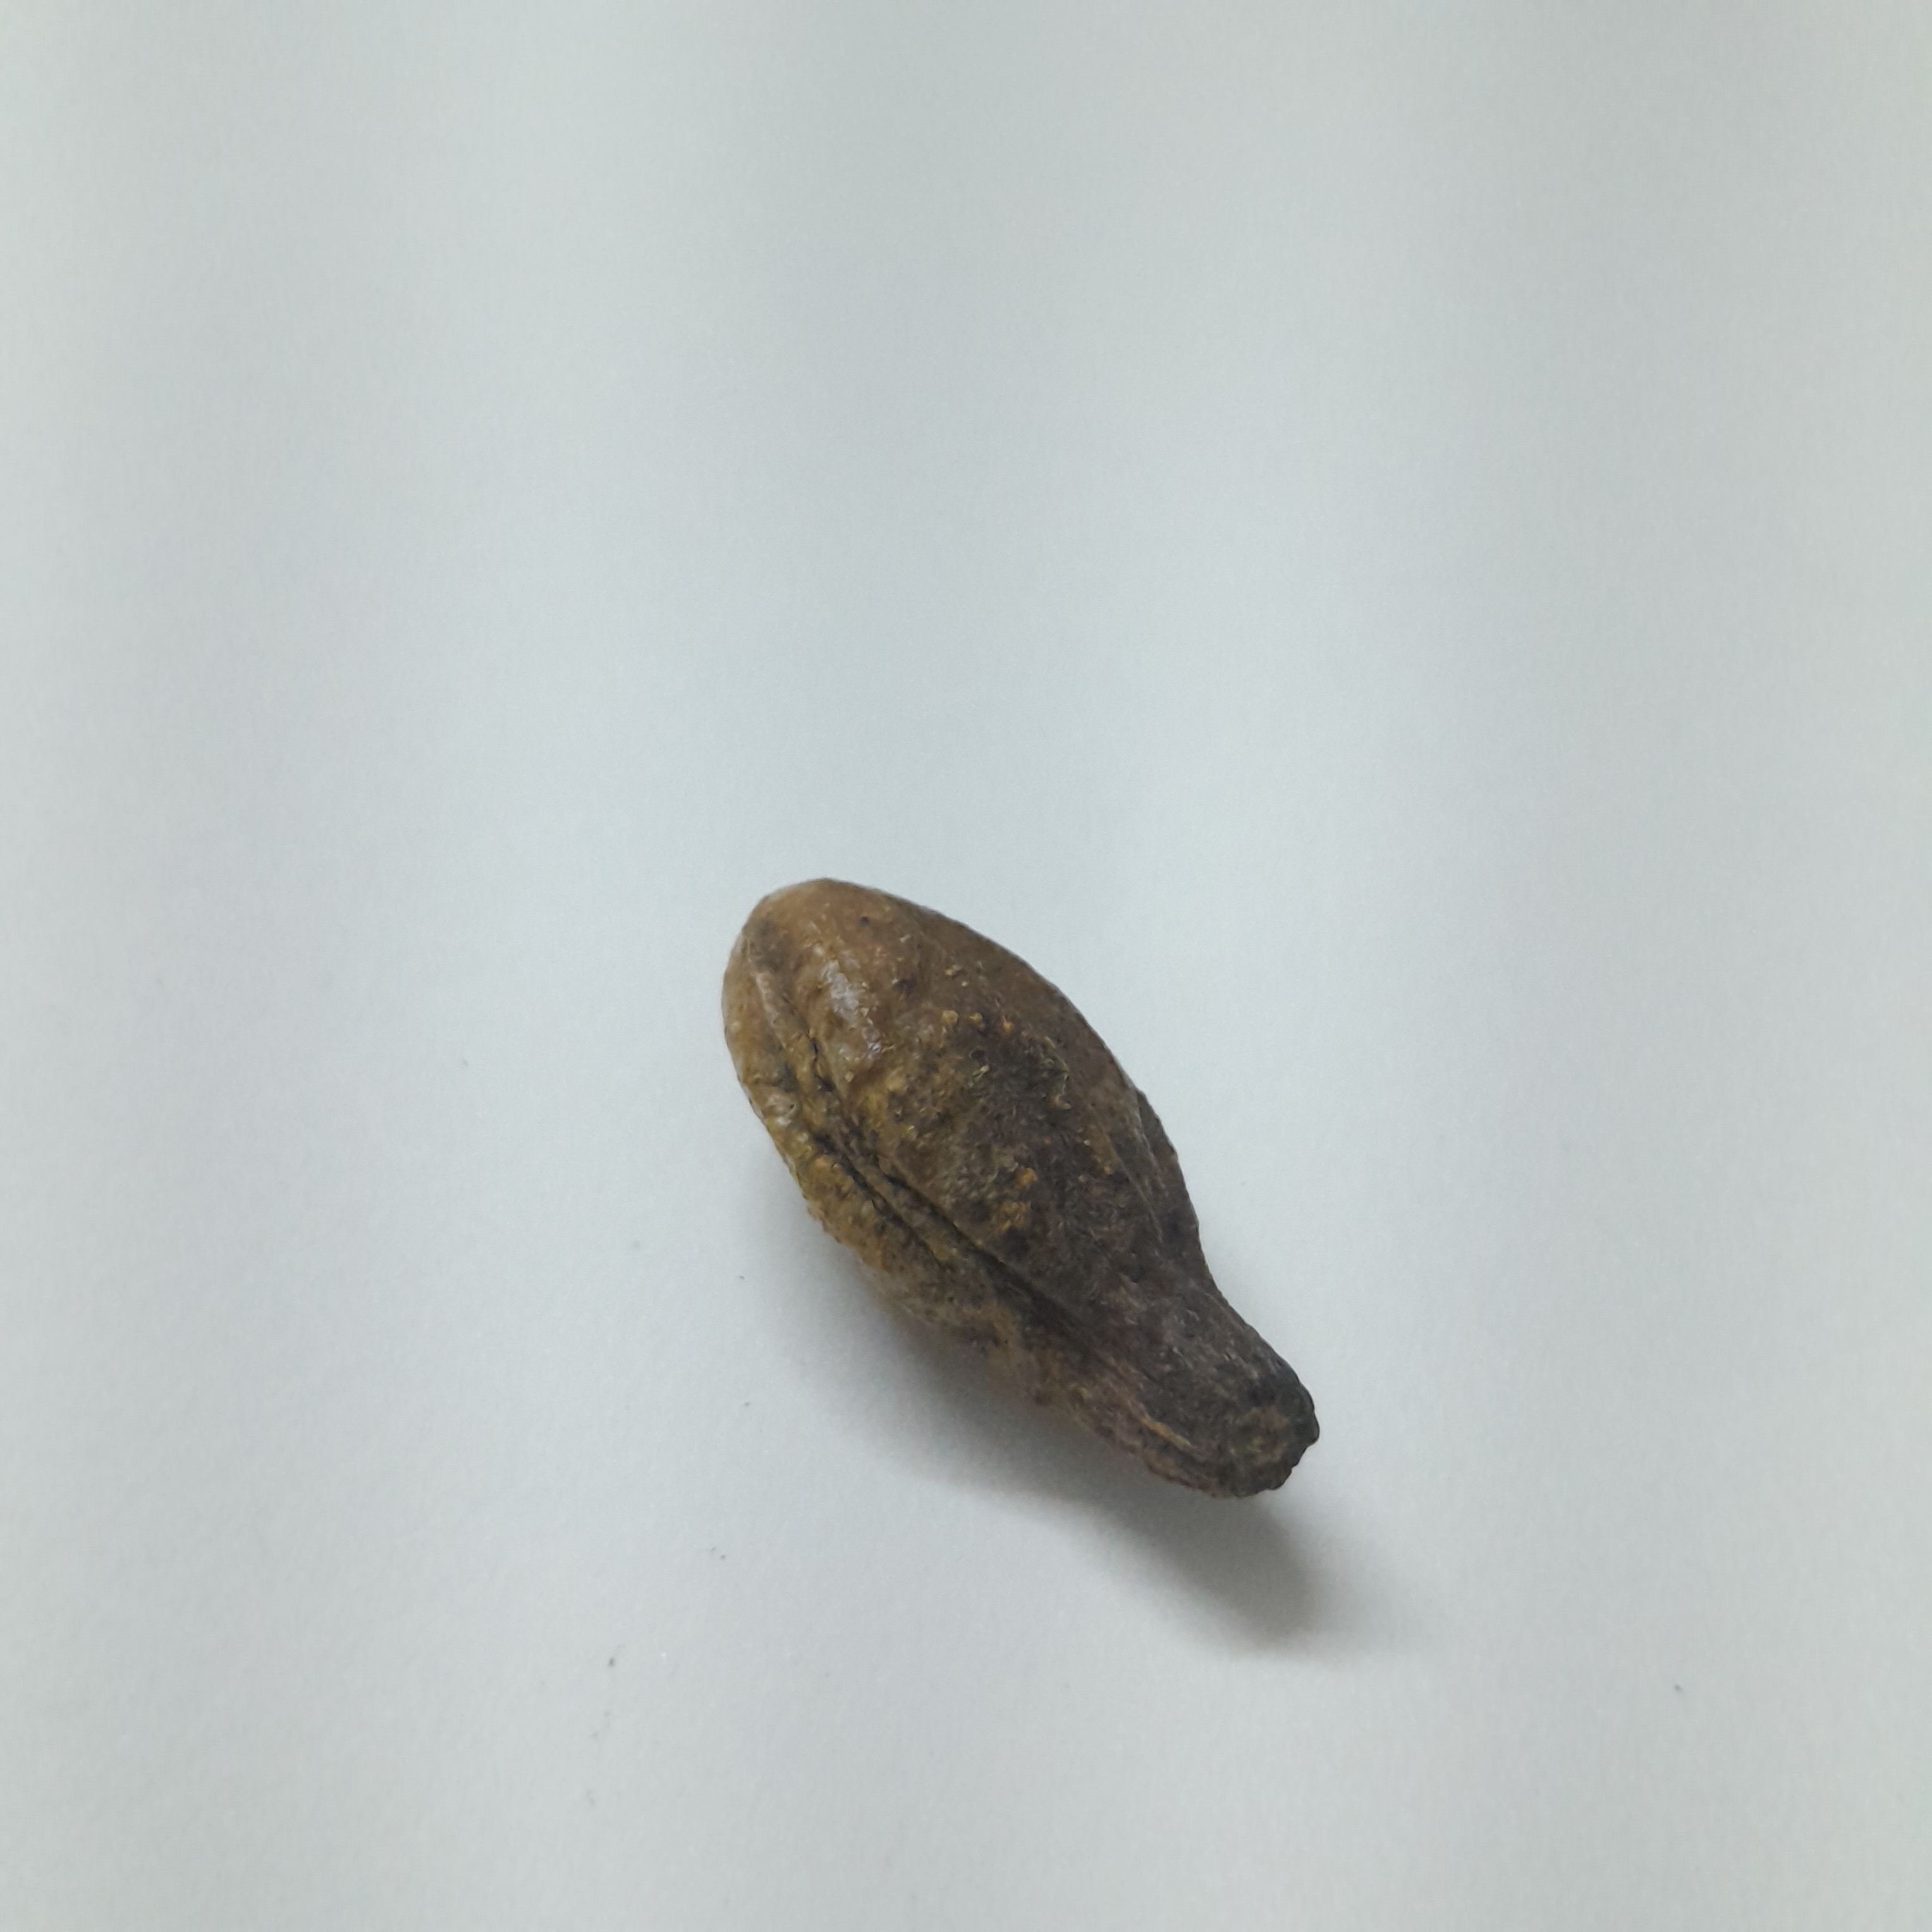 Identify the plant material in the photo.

hirdaa
